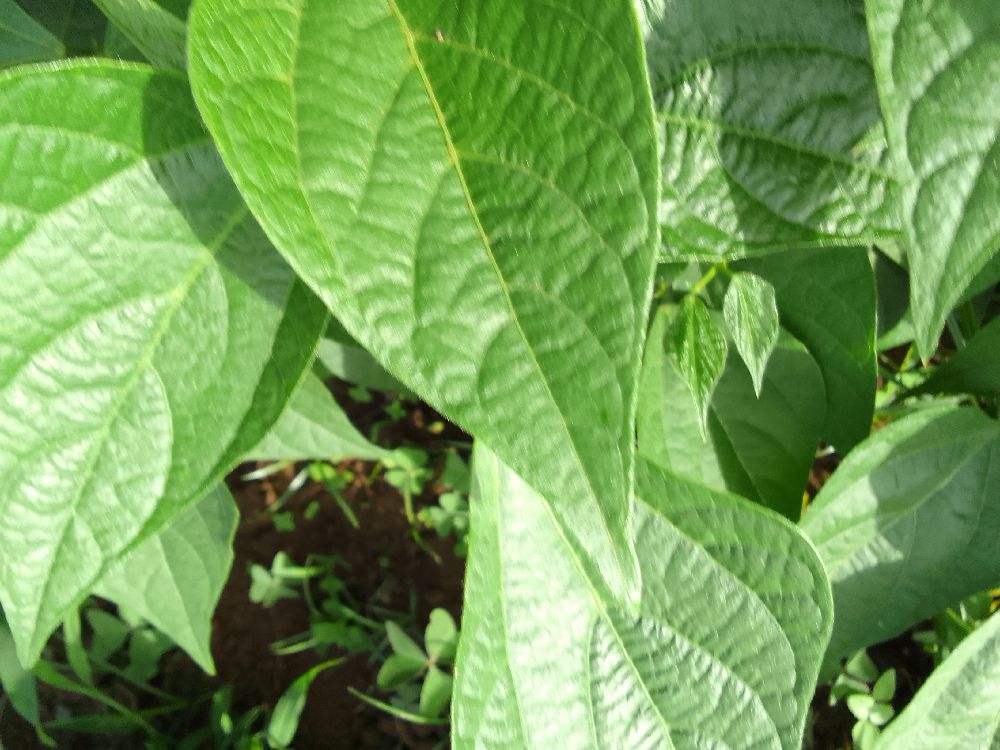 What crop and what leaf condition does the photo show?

common bean, healthy
